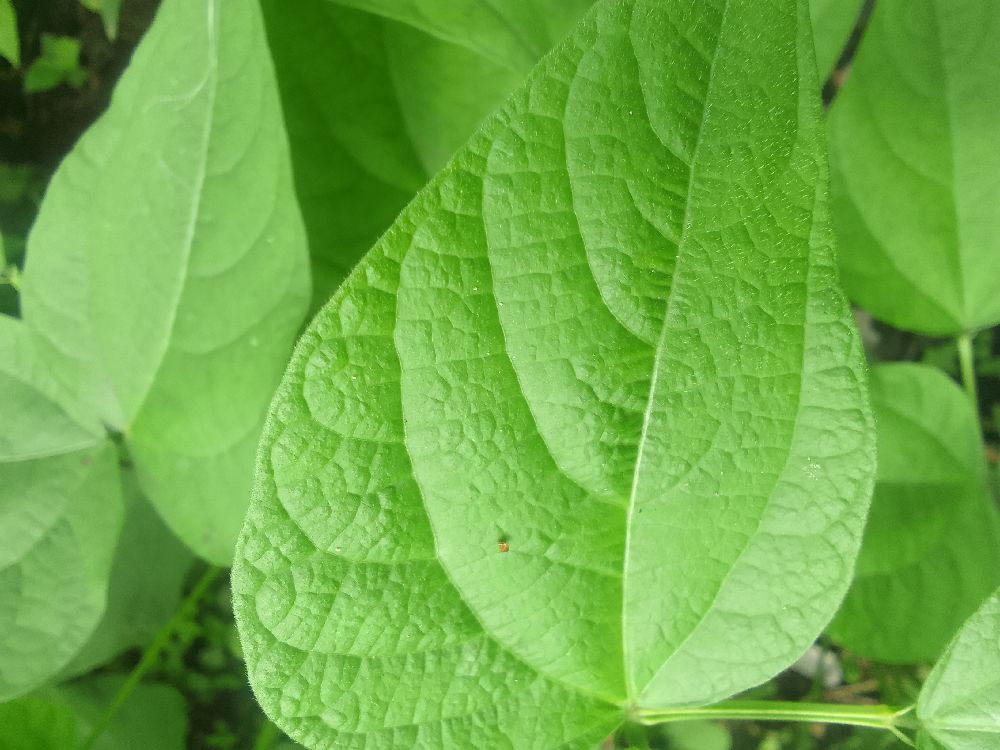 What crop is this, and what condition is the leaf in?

common bean, healthy
